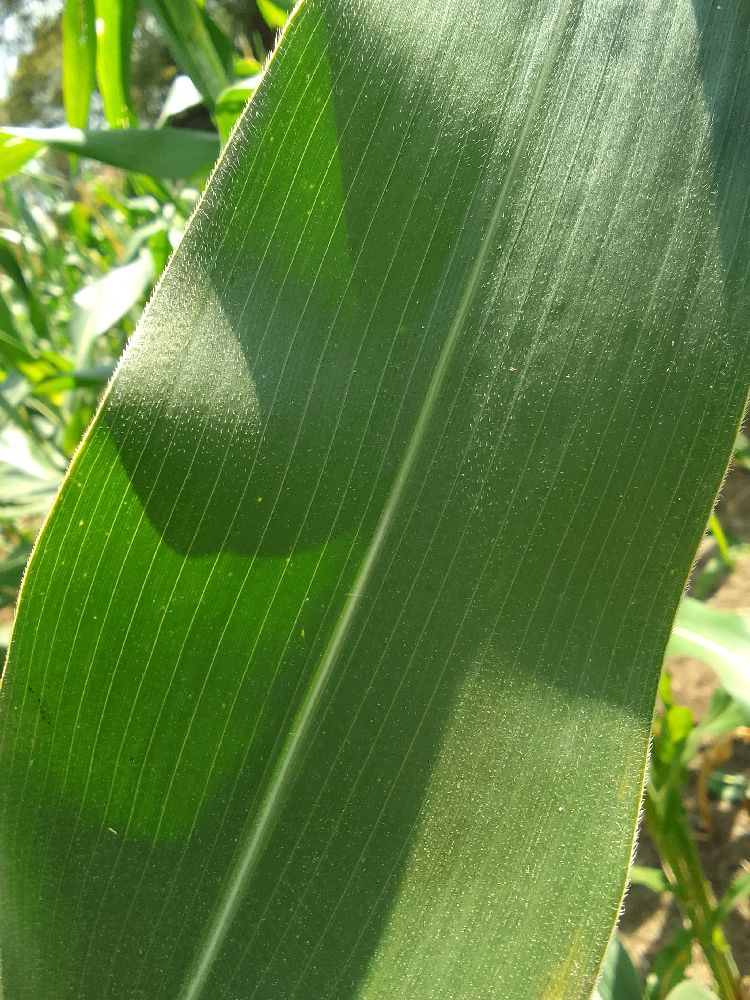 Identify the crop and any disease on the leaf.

maize, healthy
